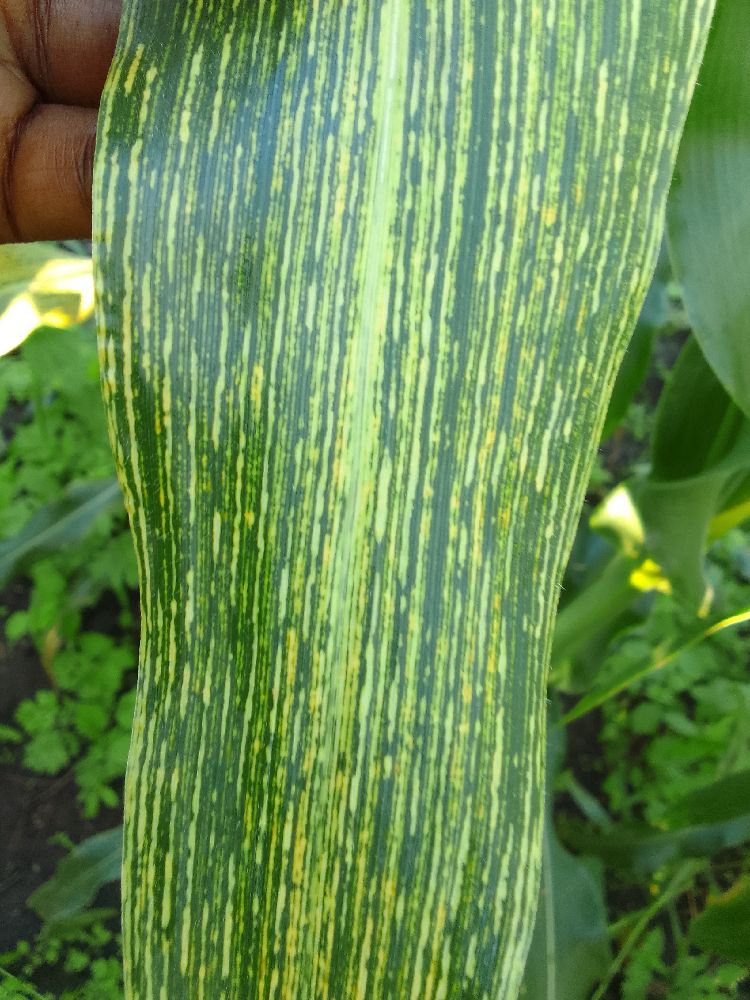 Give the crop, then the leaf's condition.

maize, maize streak virus
